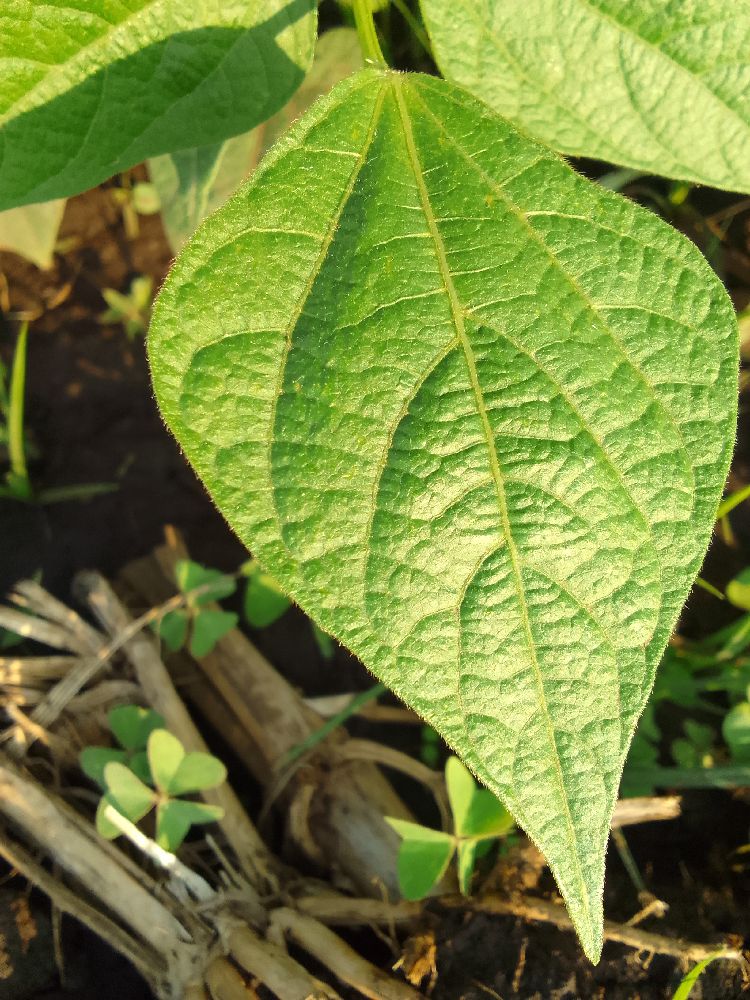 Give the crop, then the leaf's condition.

common bean, healthy
